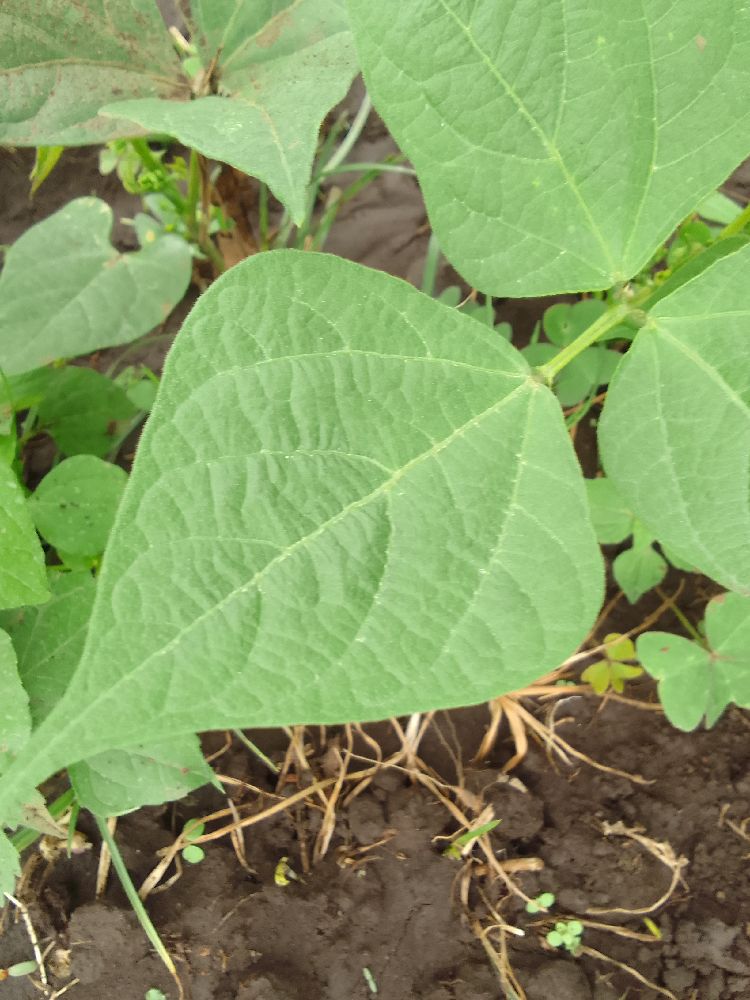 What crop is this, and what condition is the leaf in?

common bean, healthy
